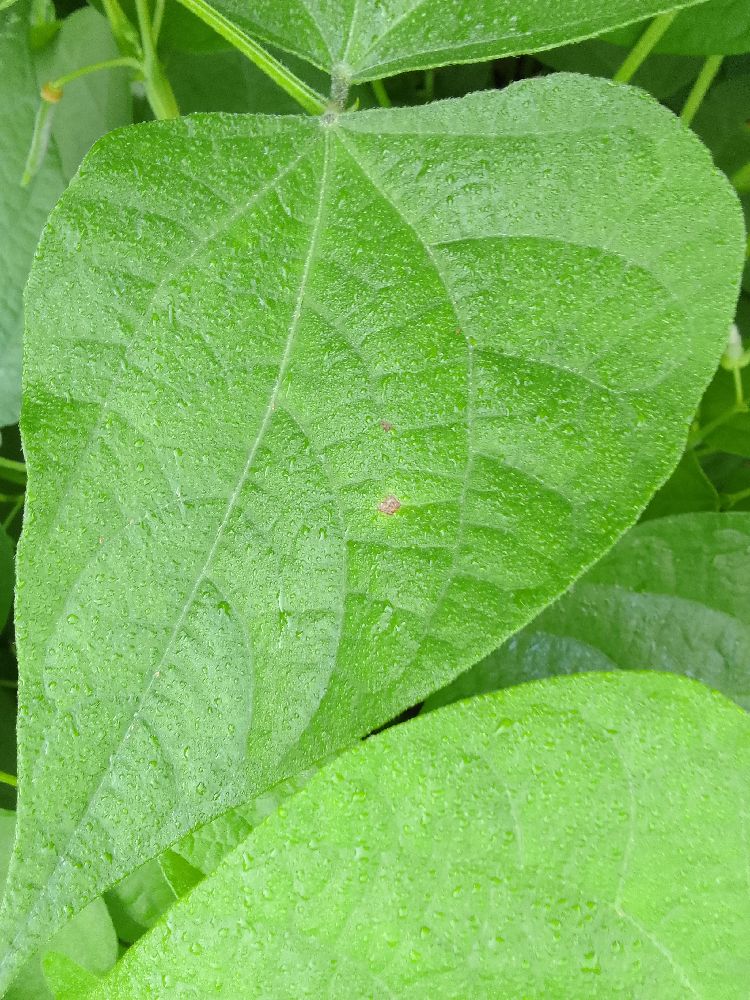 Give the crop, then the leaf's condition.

common bean, healthy
